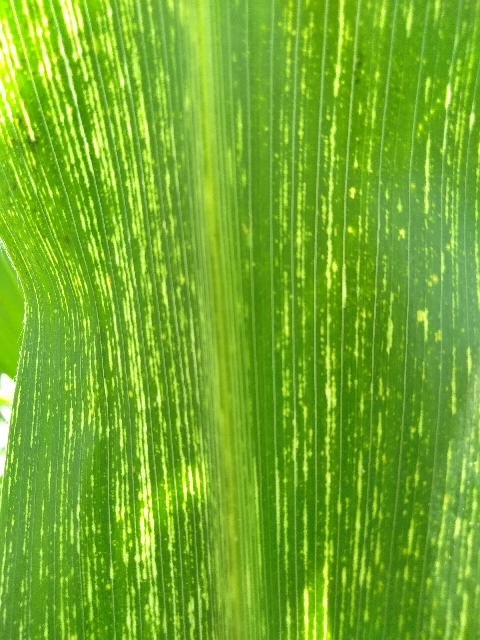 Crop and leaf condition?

maize, maize streak virus
